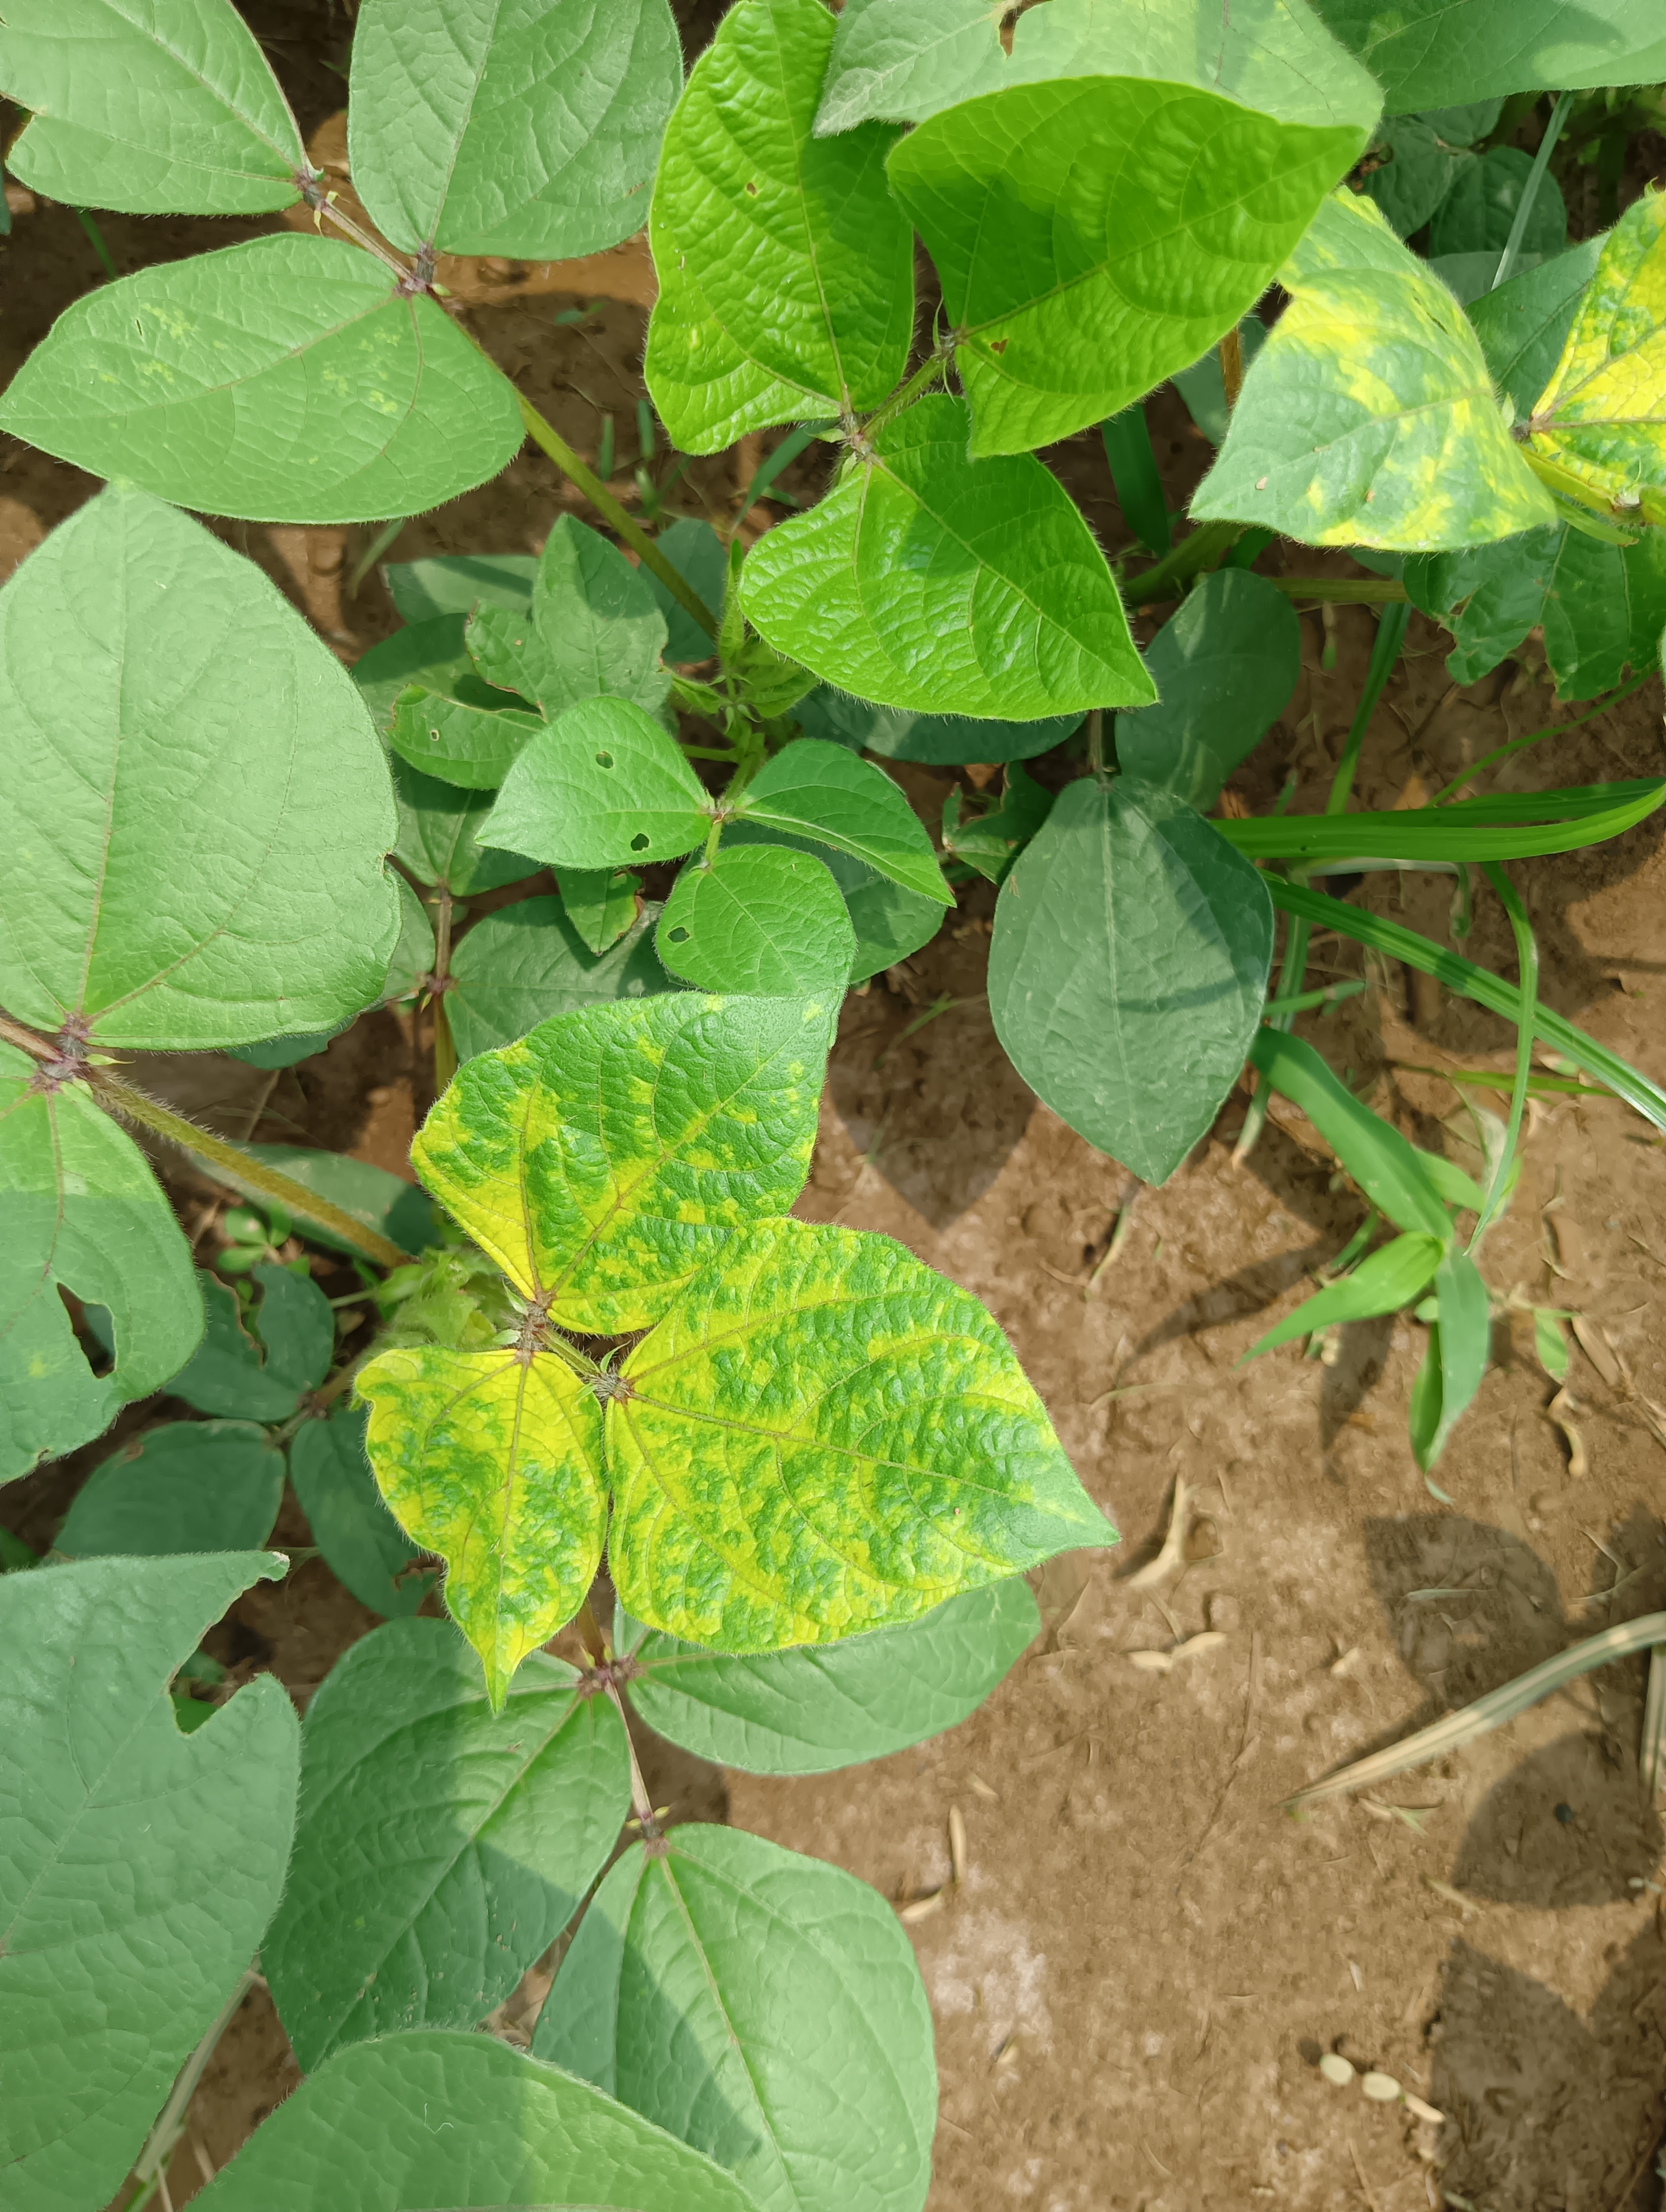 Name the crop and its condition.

mungbean, yellow mosaic
